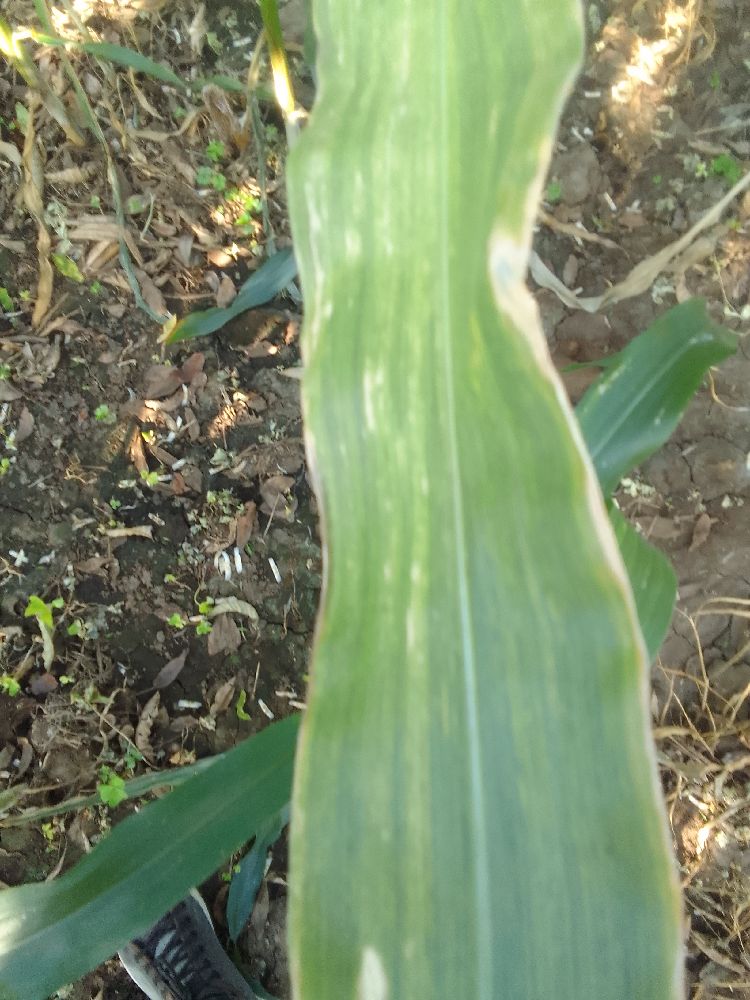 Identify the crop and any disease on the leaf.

maize, maize lethal necrosis
